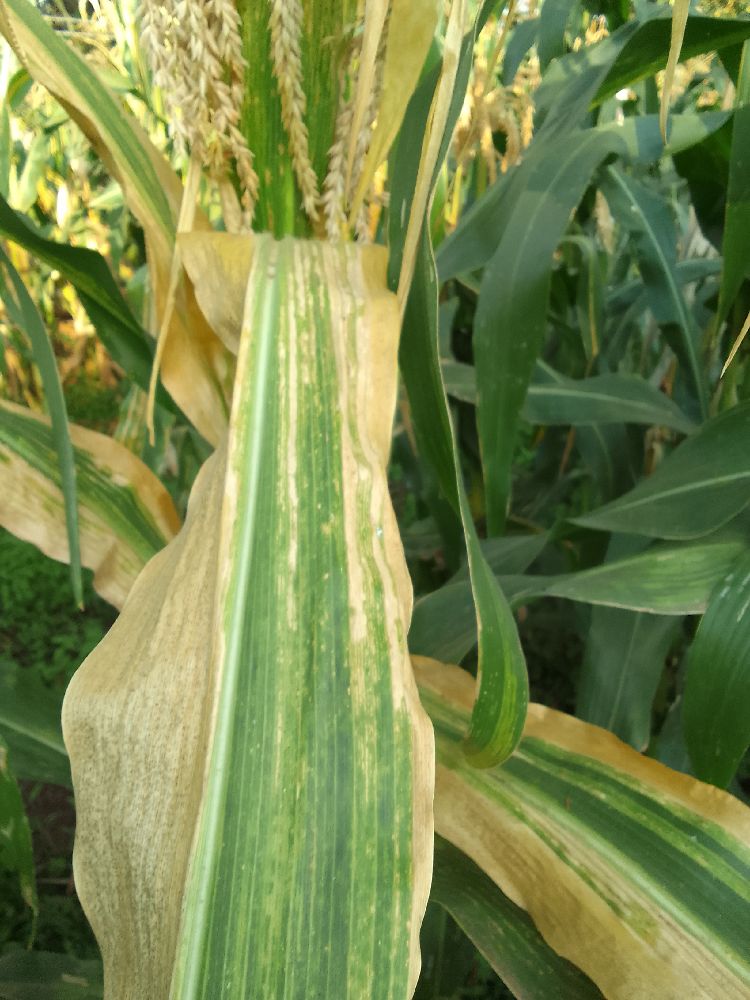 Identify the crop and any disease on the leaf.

maize, maize lethal necrosis
